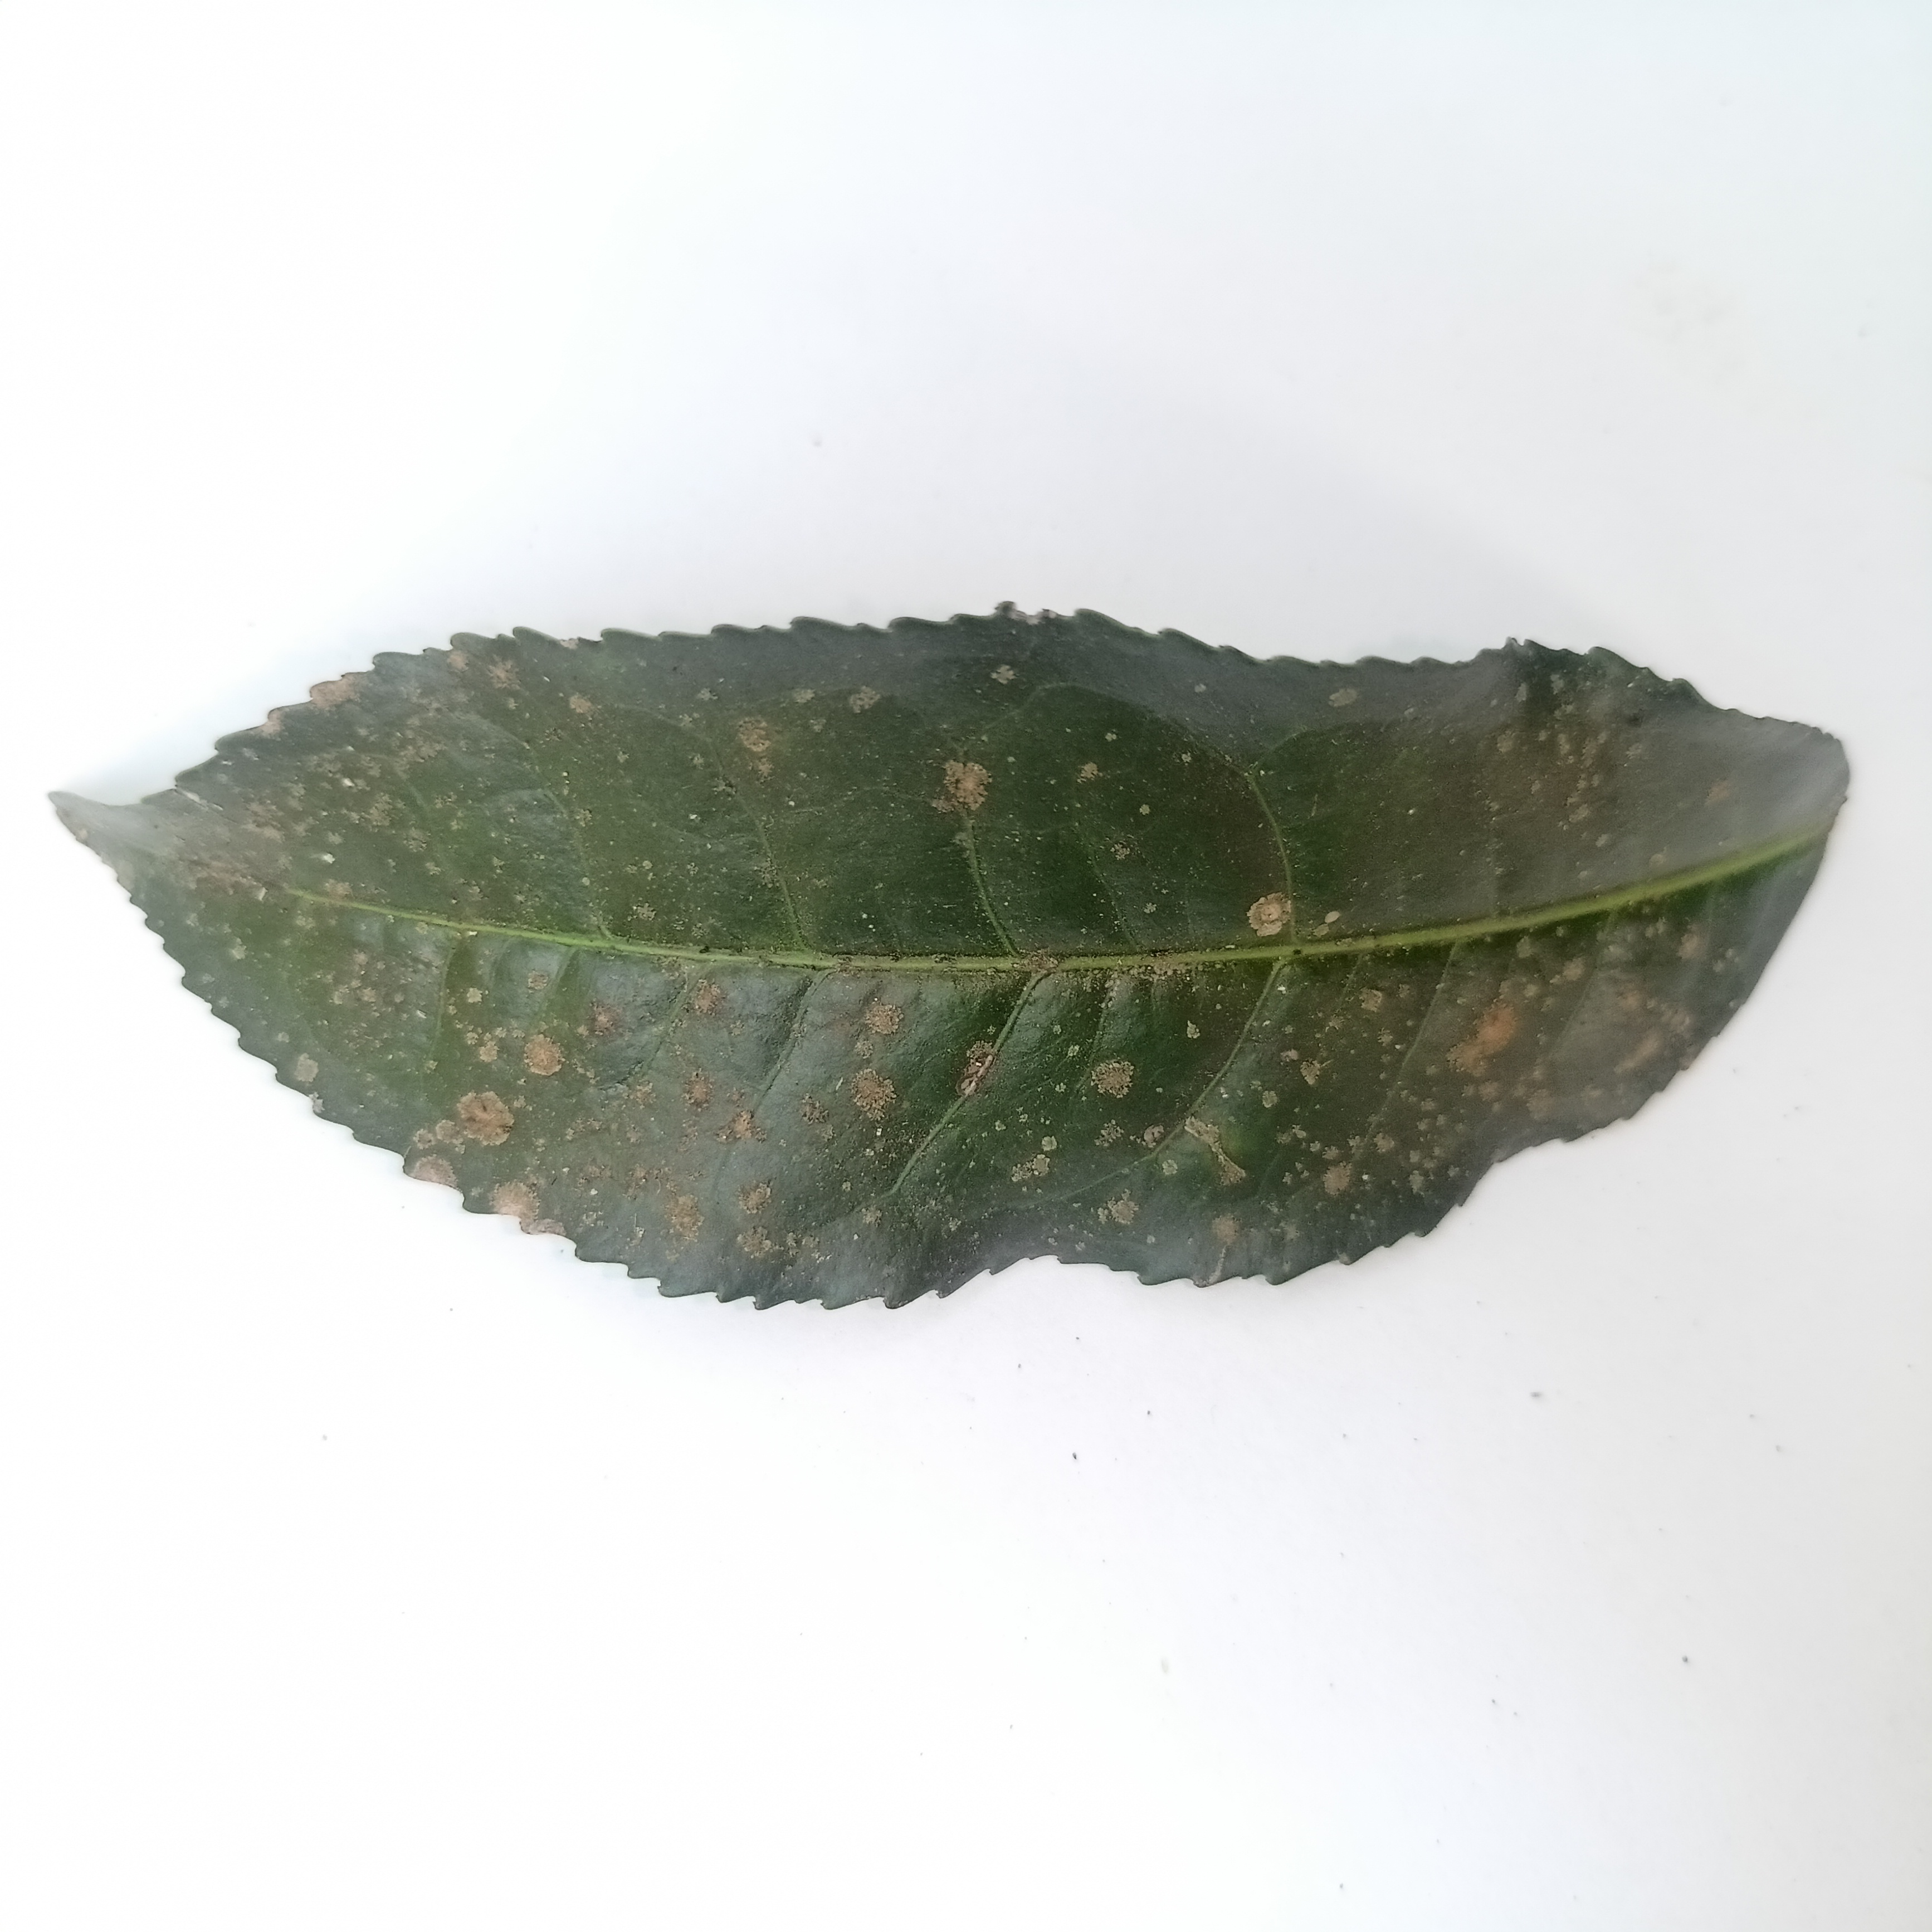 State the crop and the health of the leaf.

tea, algal leaf
